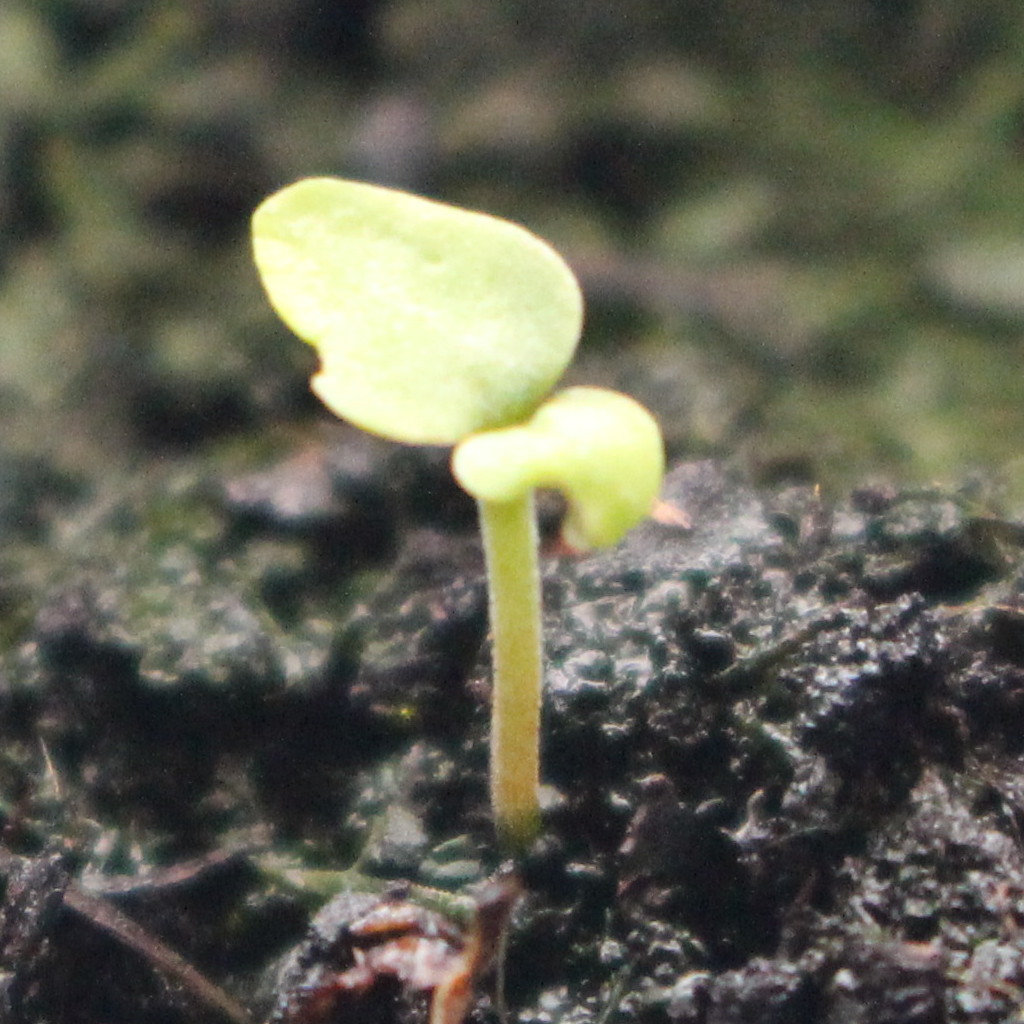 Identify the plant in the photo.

Veronica persica
